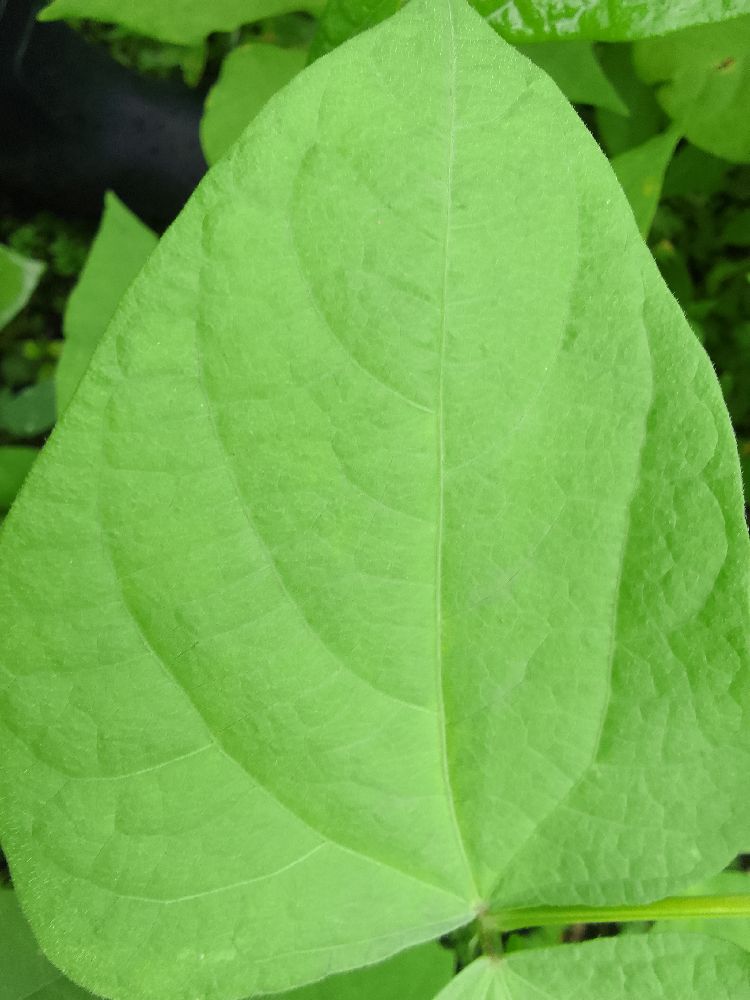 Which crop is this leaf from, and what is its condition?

common bean, healthy
